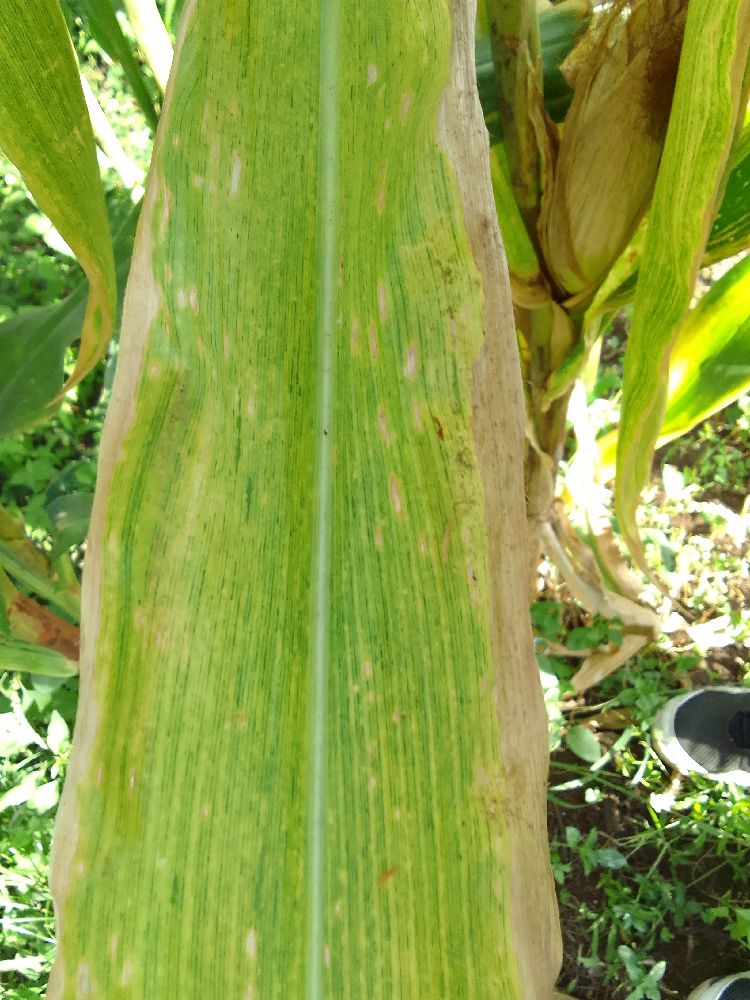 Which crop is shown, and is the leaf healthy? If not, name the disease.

maize, maize lethal necrosis
